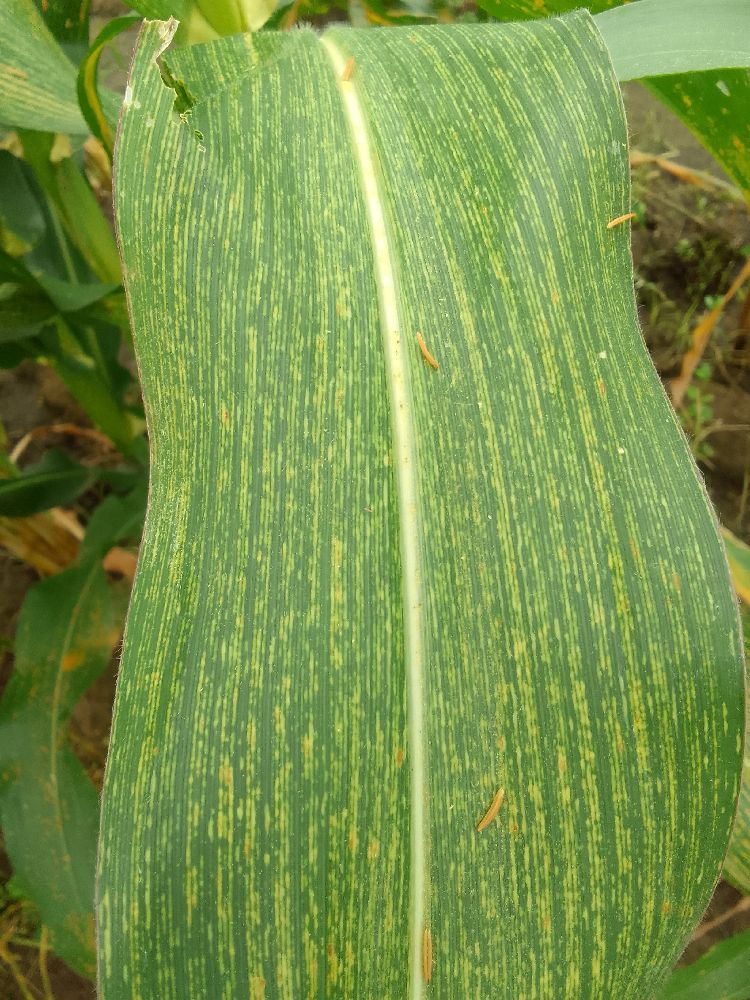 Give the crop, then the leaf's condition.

maize, maize streak virus
